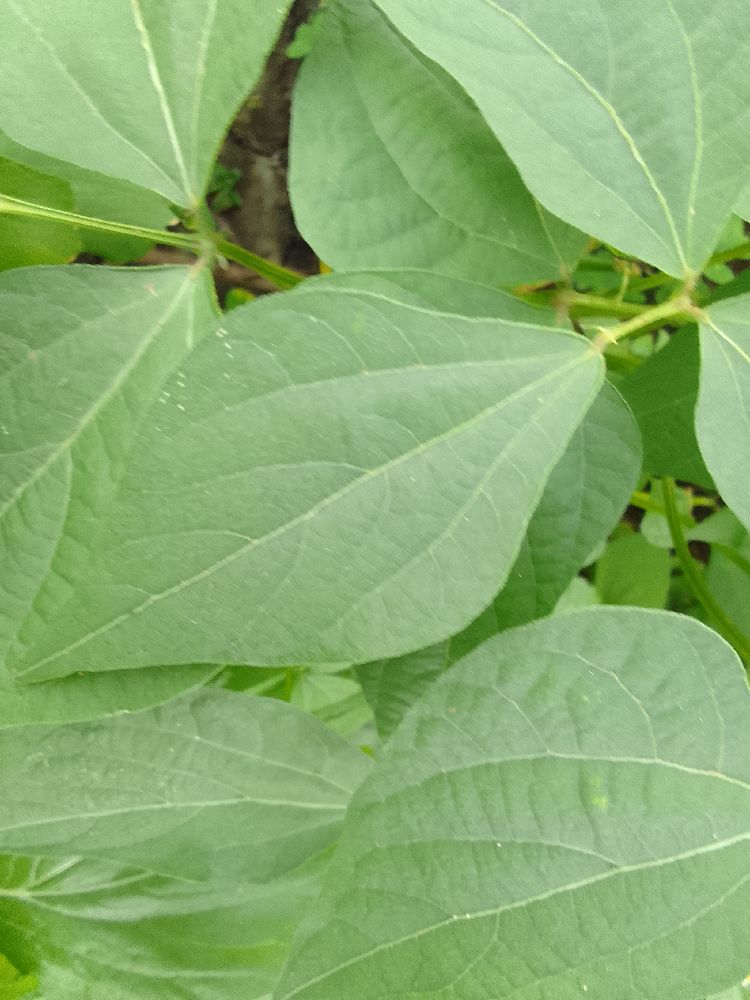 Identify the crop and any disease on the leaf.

common bean, healthy
